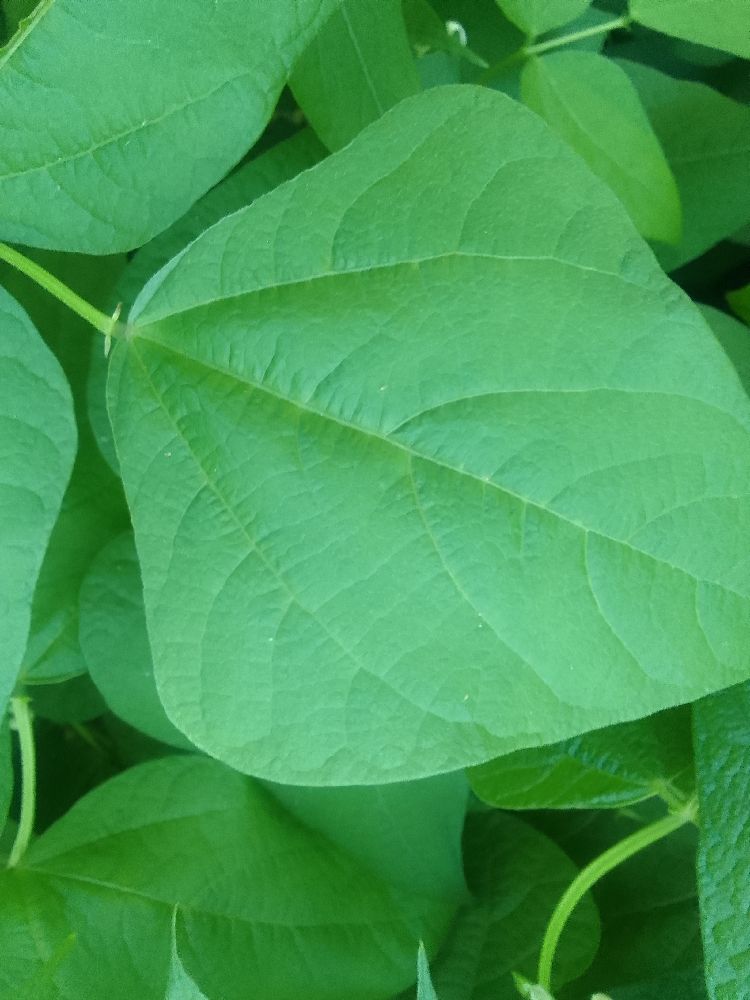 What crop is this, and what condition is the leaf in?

common bean, healthy
